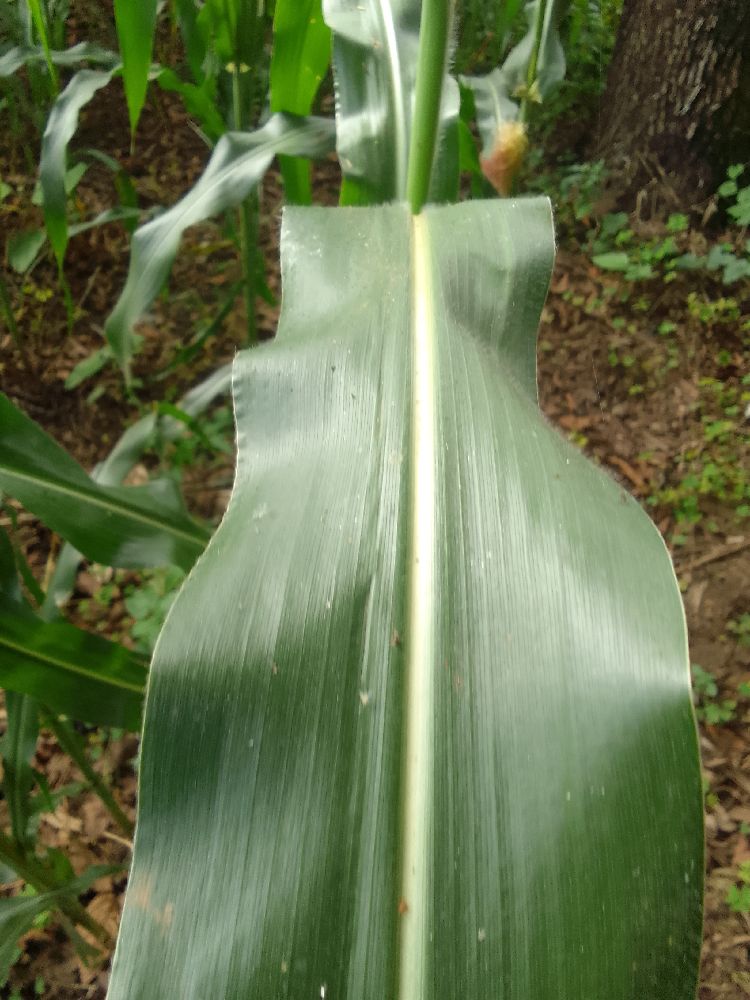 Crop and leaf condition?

maize, healthy
